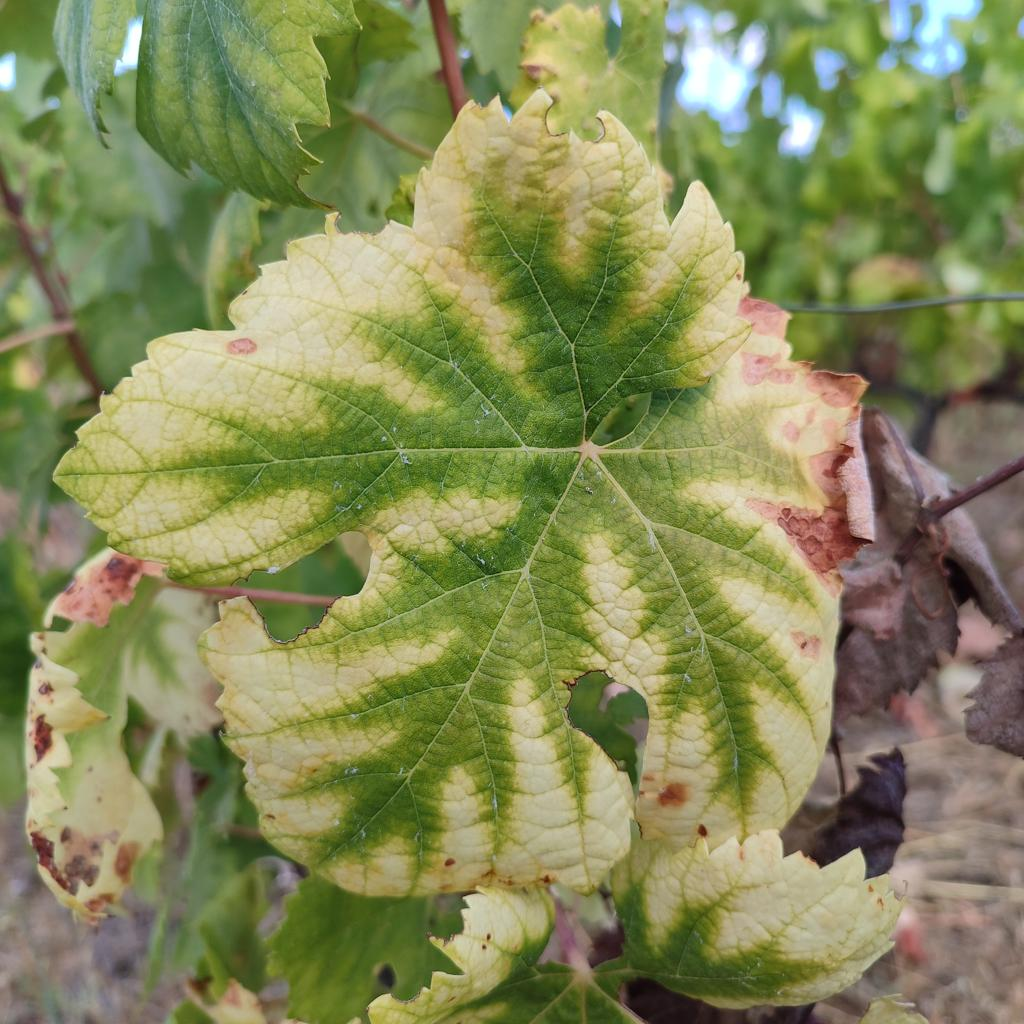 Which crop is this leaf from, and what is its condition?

grapevine, esca complex
